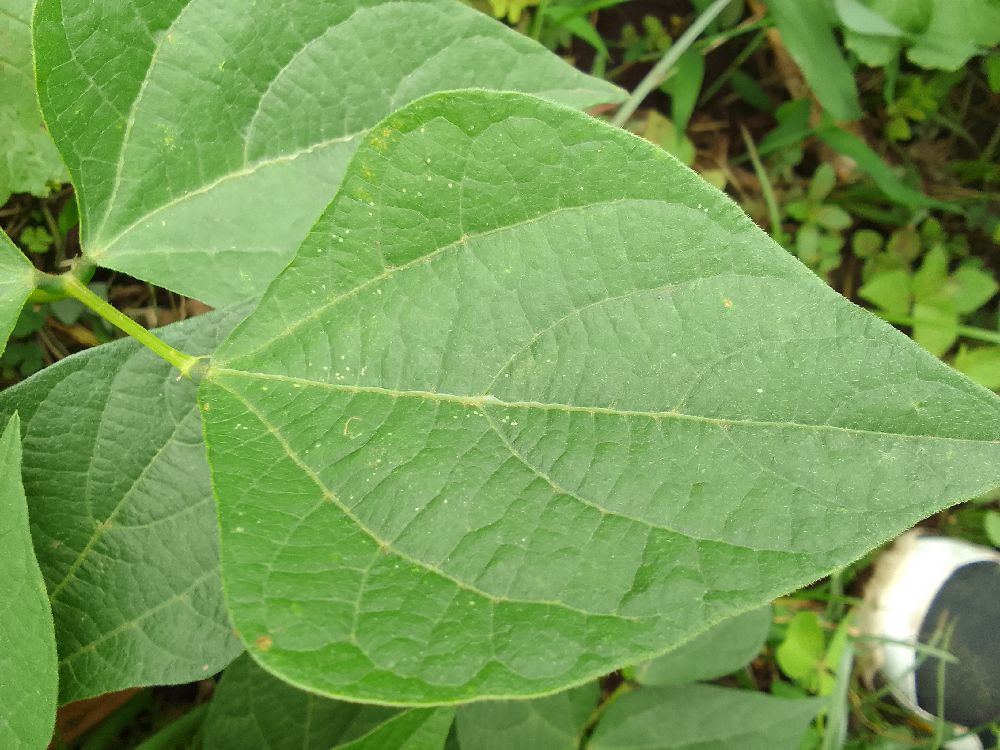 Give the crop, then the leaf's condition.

common bean, healthy
